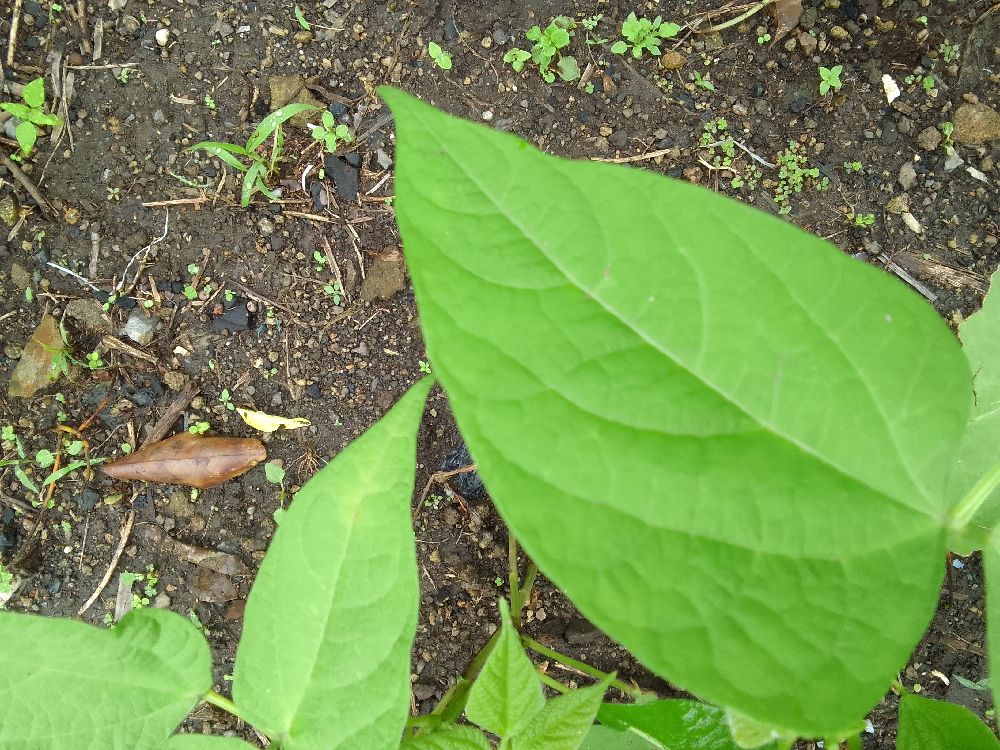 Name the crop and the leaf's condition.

common bean, healthy
